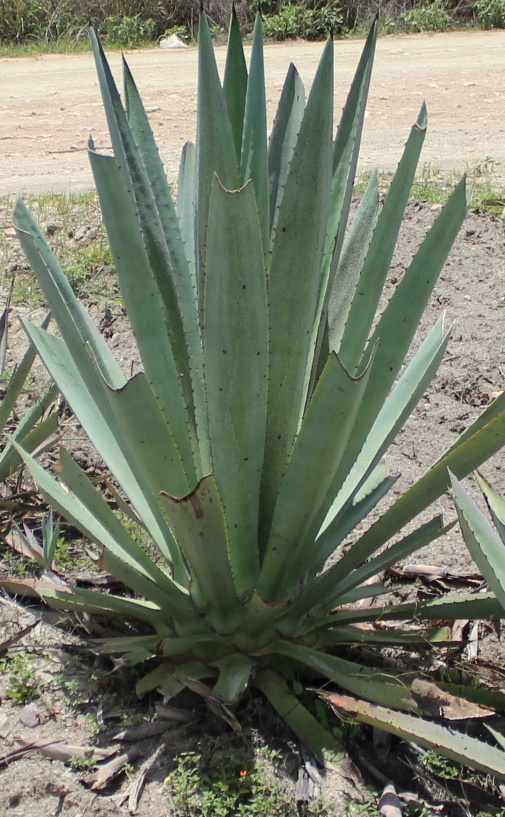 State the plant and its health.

agave, spotted
